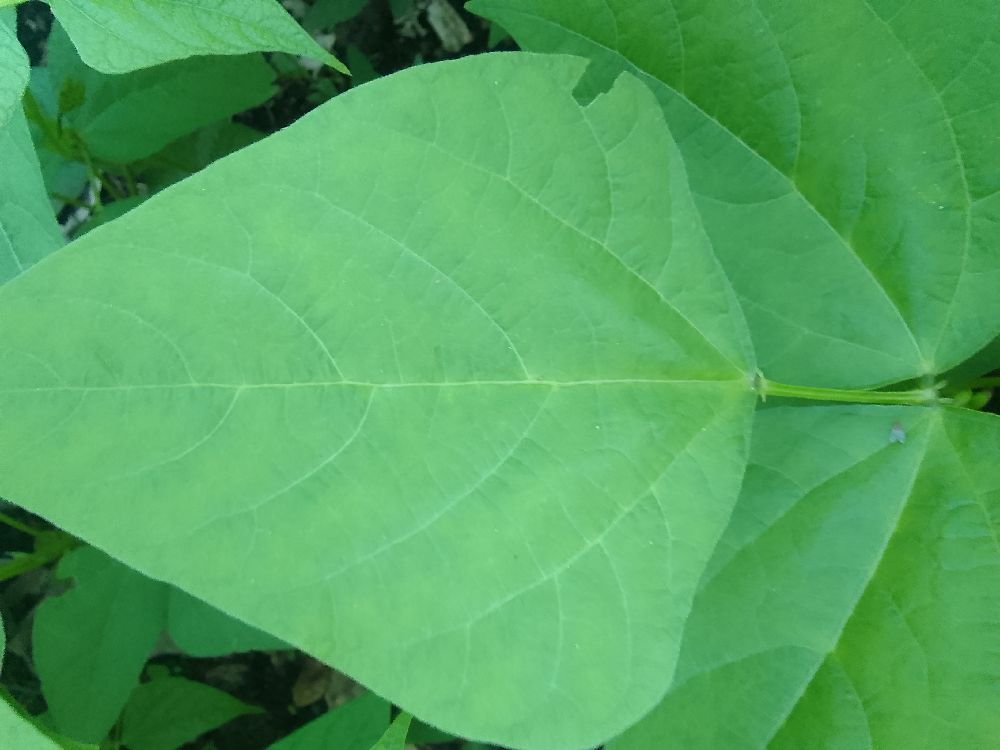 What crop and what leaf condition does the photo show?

common bean, healthy
